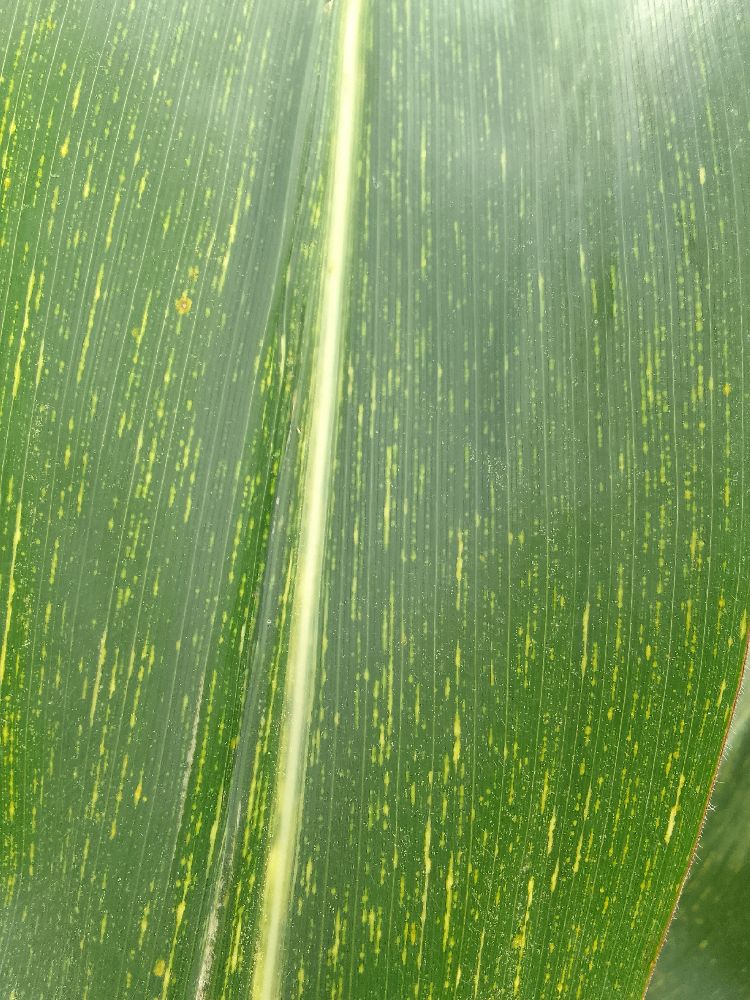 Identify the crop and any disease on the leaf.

maize, maize streak virus
